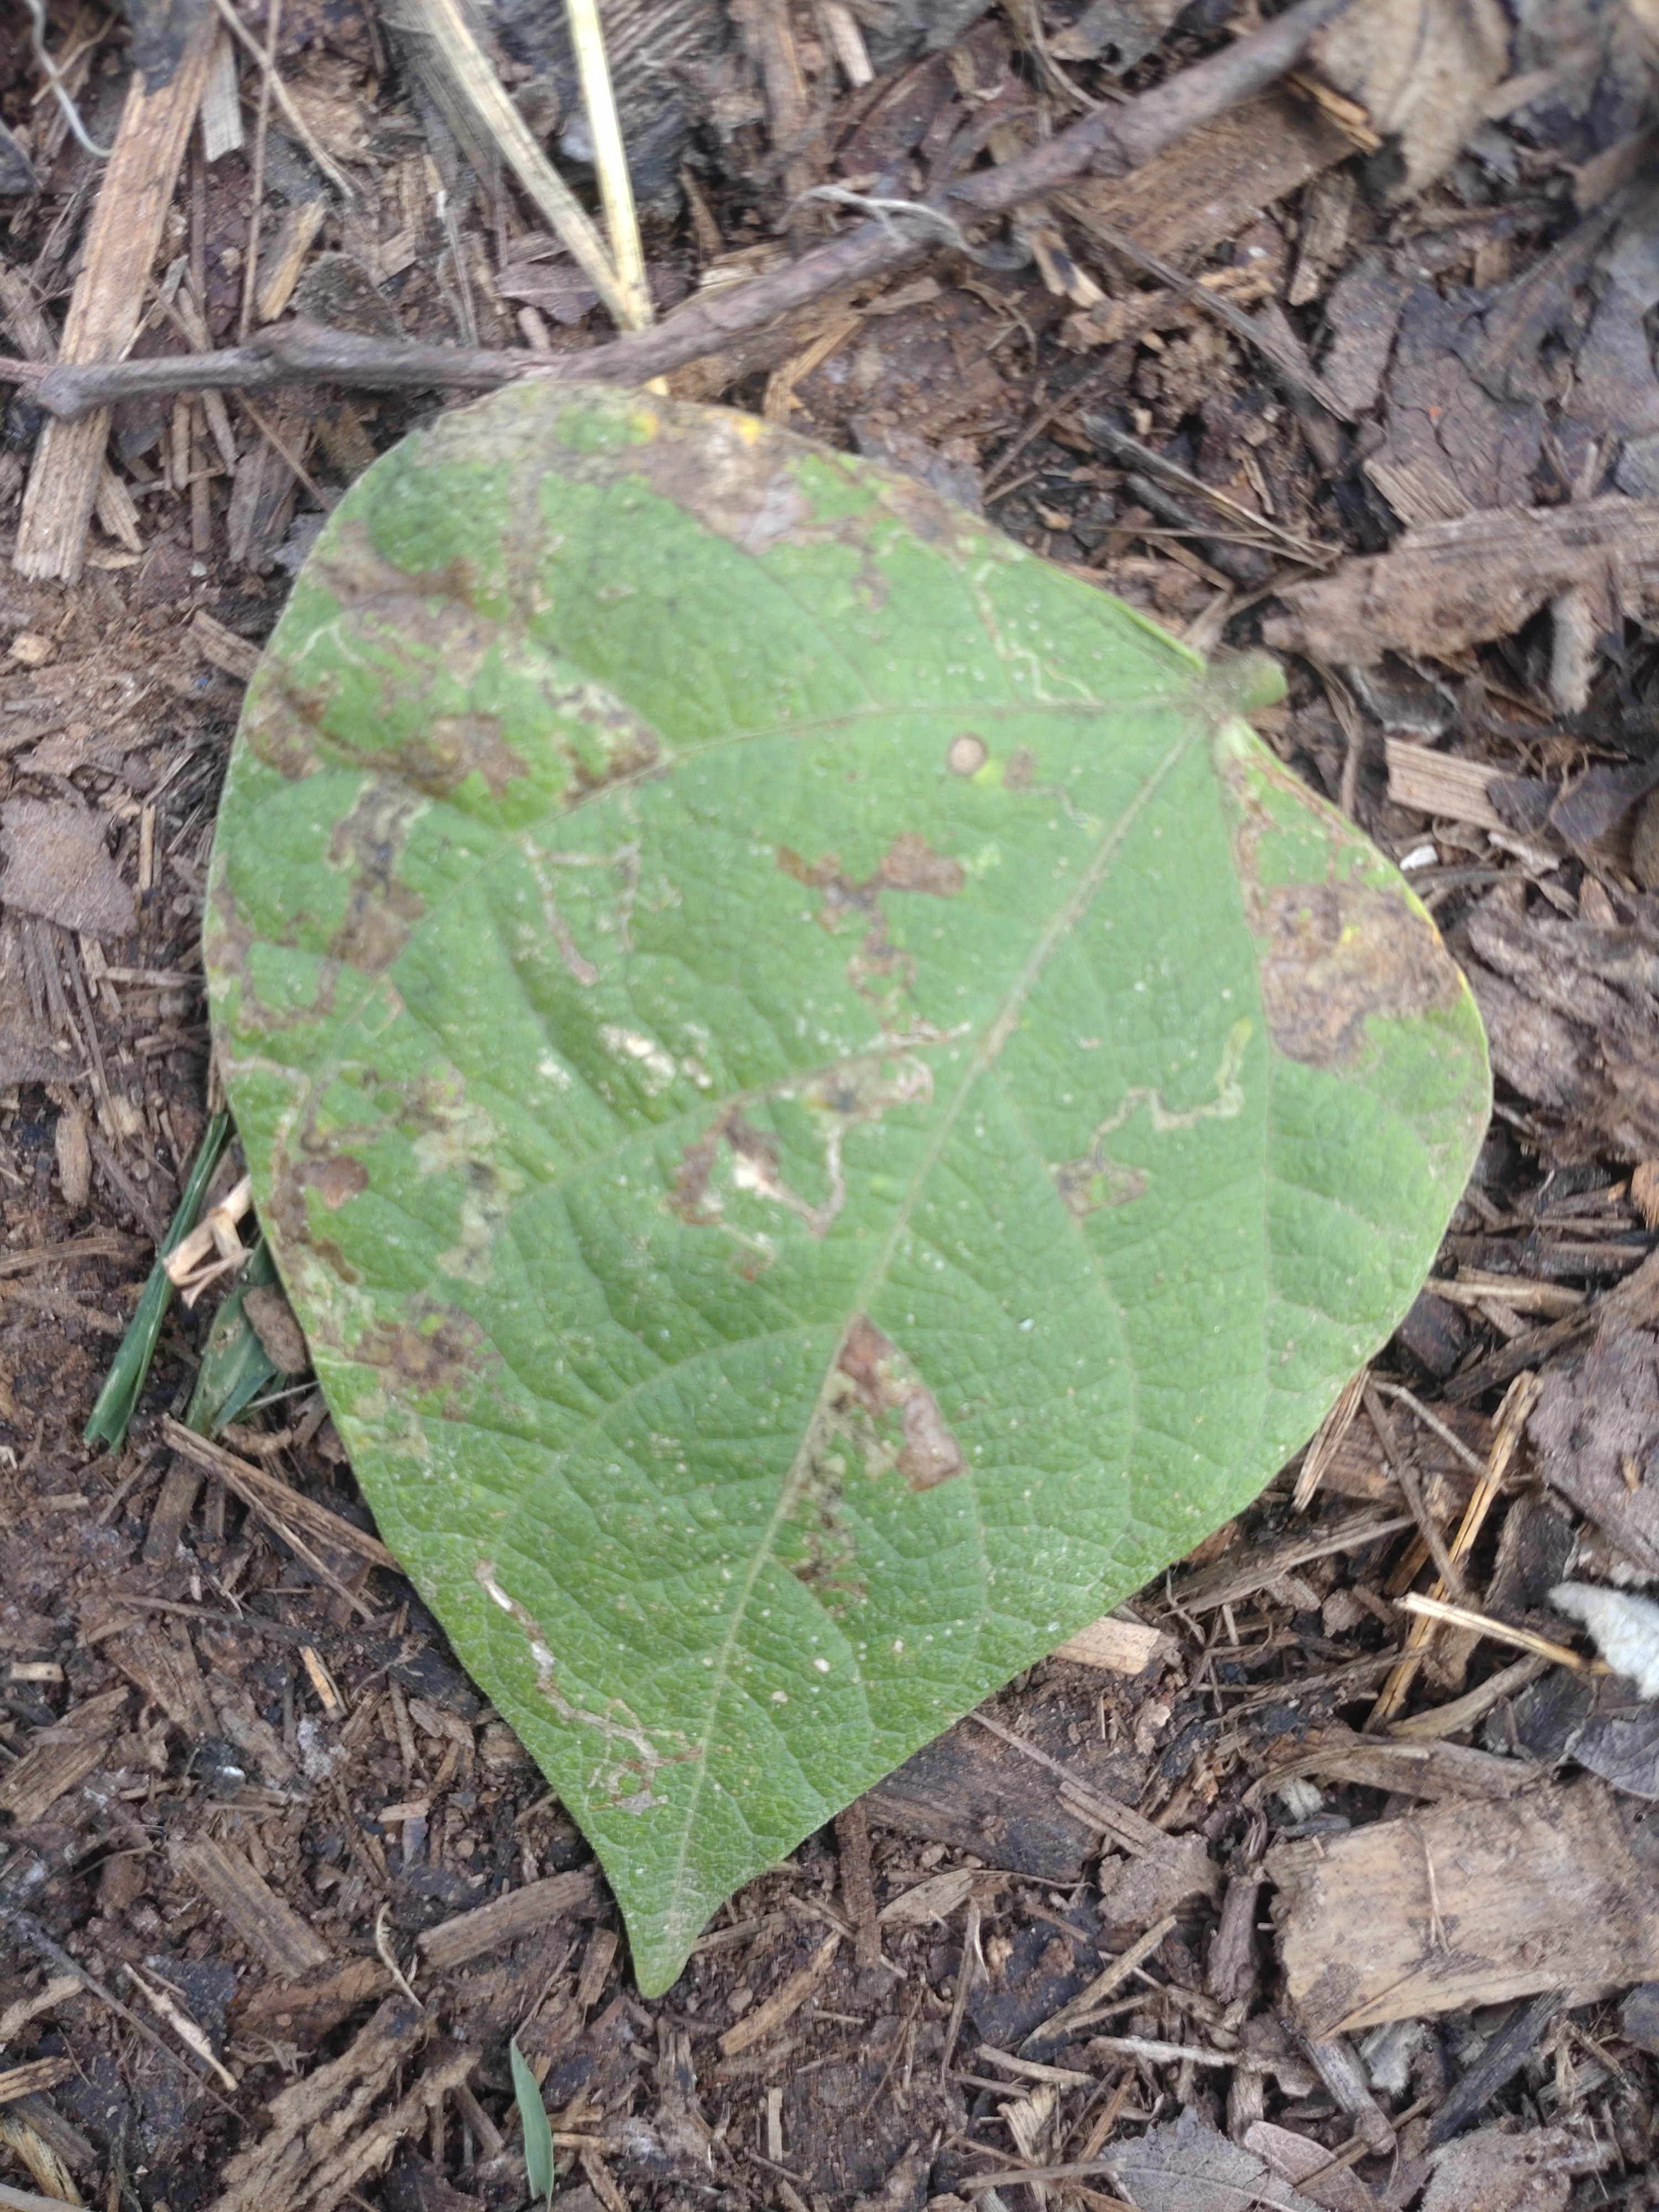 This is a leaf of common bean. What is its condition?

anthracnose
